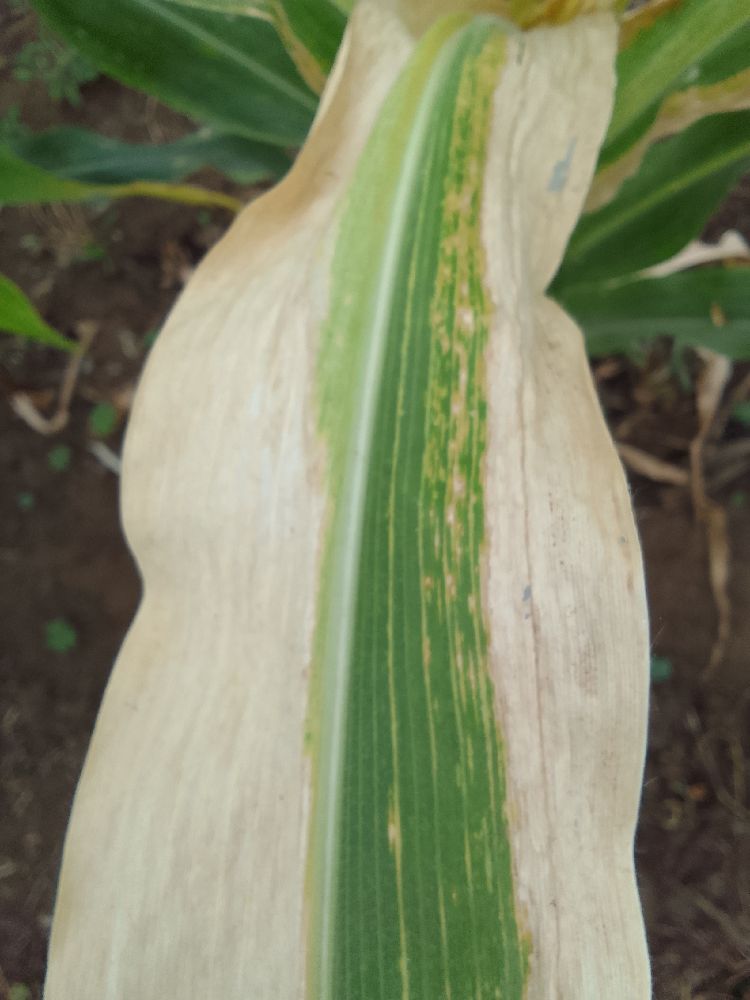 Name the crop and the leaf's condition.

maize, maize lethal necrosis
